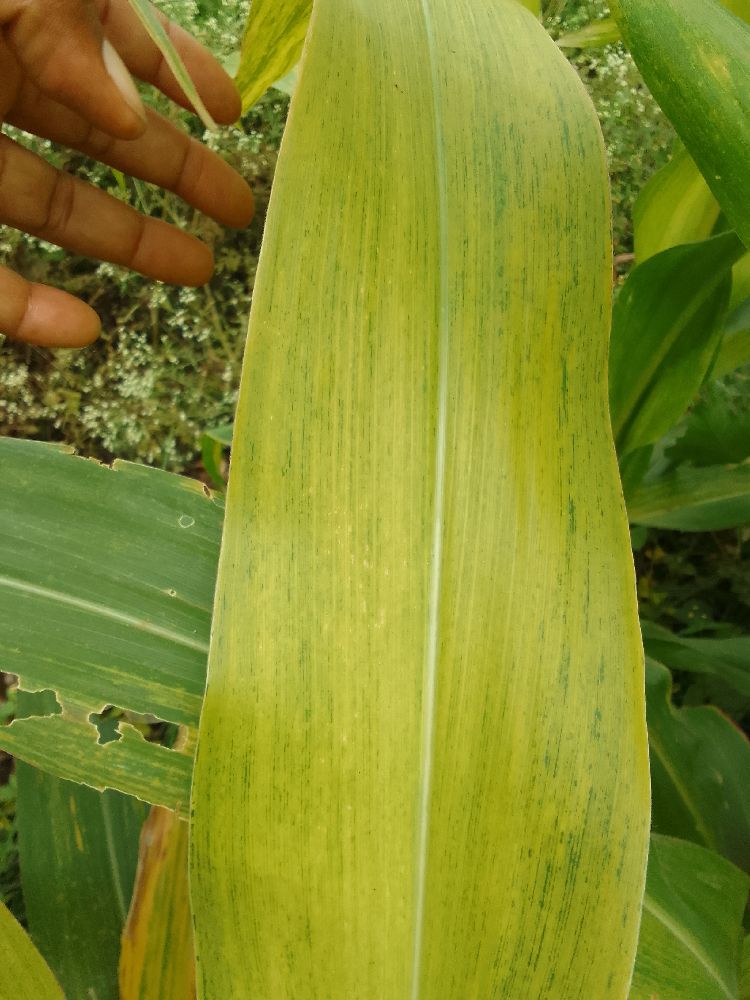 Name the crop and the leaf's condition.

maize, maize lethal necrosis
